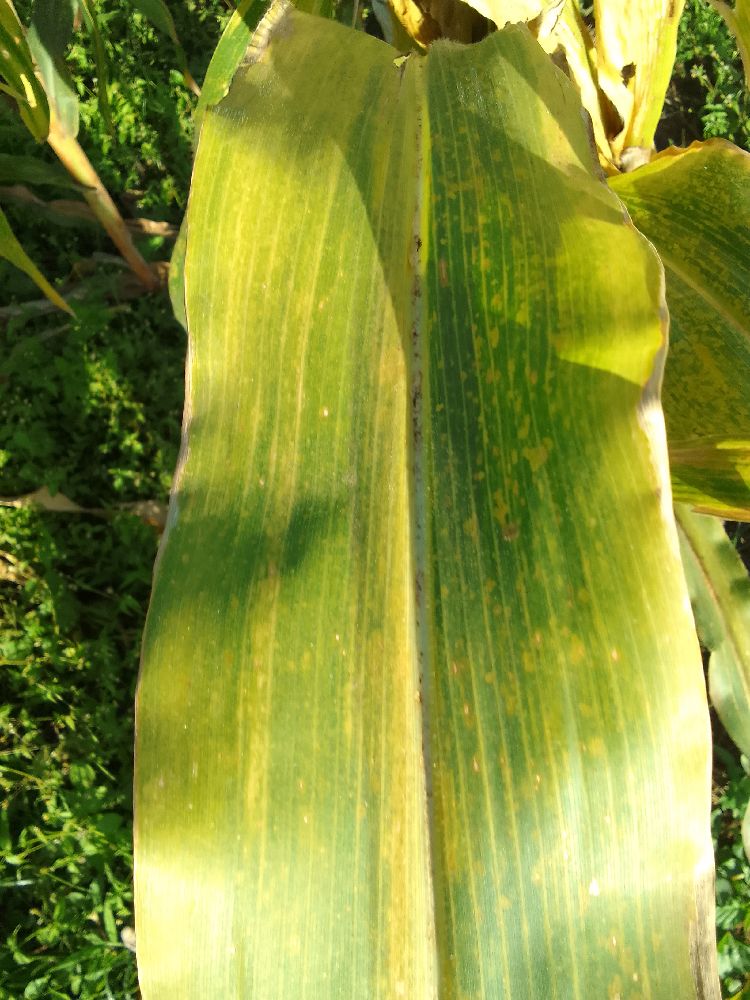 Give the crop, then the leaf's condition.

maize, maize lethal necrosis
